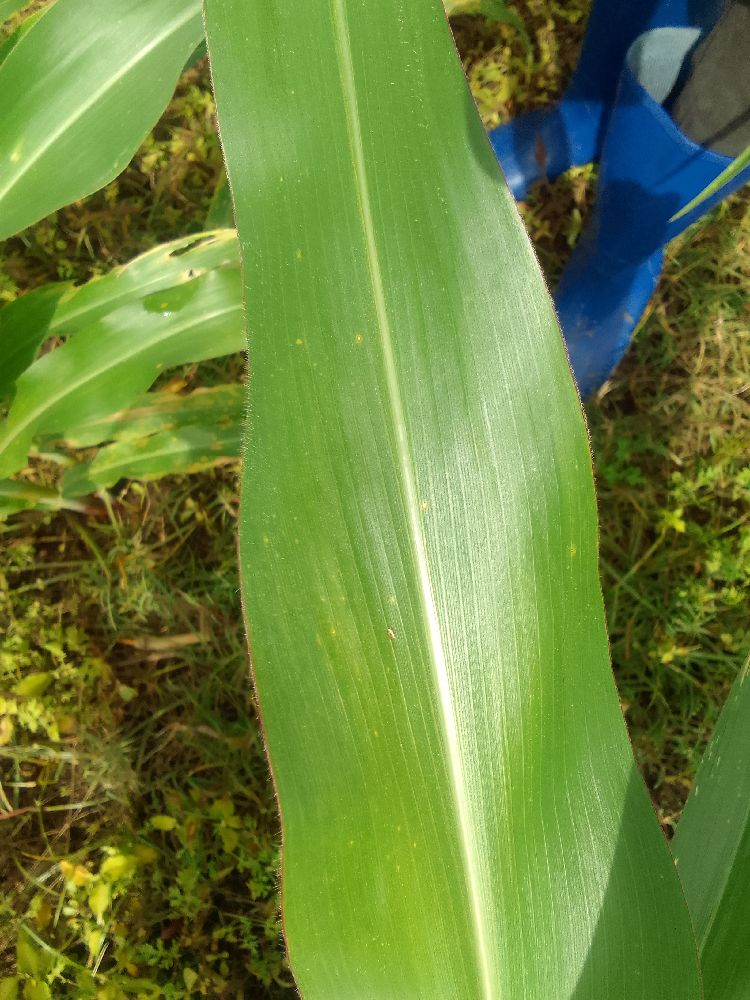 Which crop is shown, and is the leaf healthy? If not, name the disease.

maize, healthy
